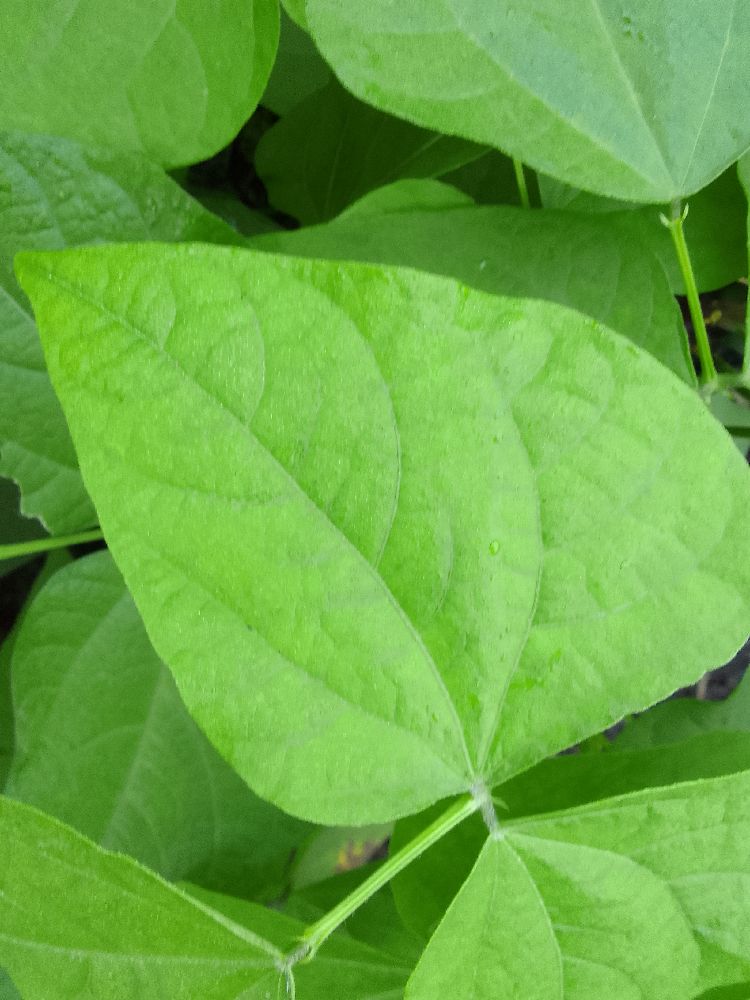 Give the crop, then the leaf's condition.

common bean, healthy
